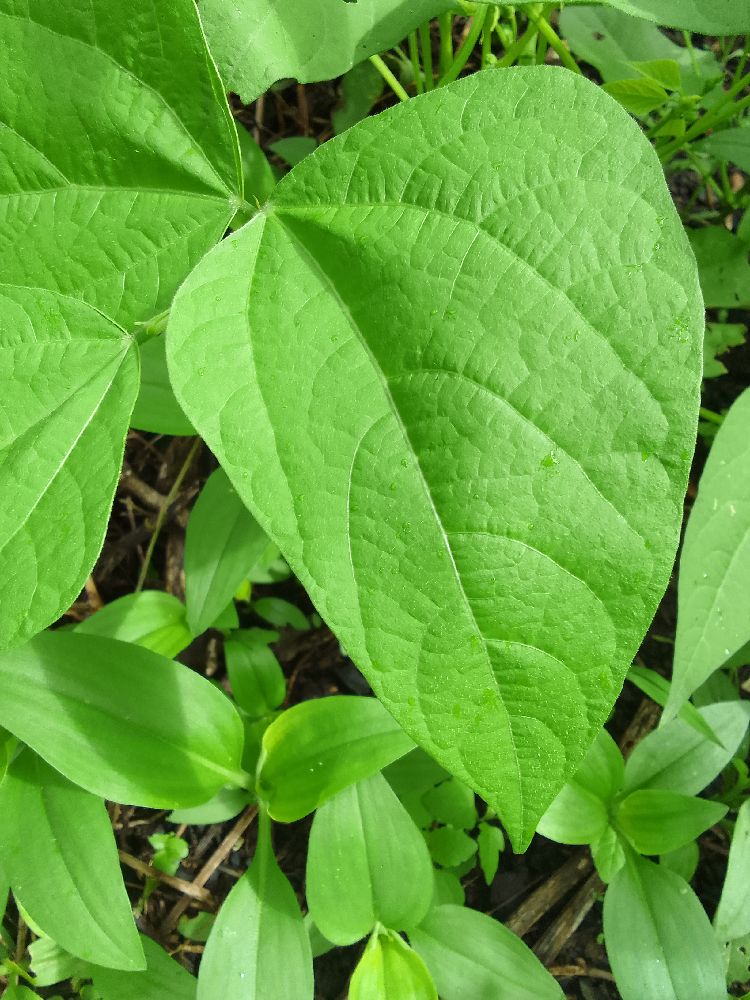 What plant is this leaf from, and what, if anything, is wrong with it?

common bean, healthy
